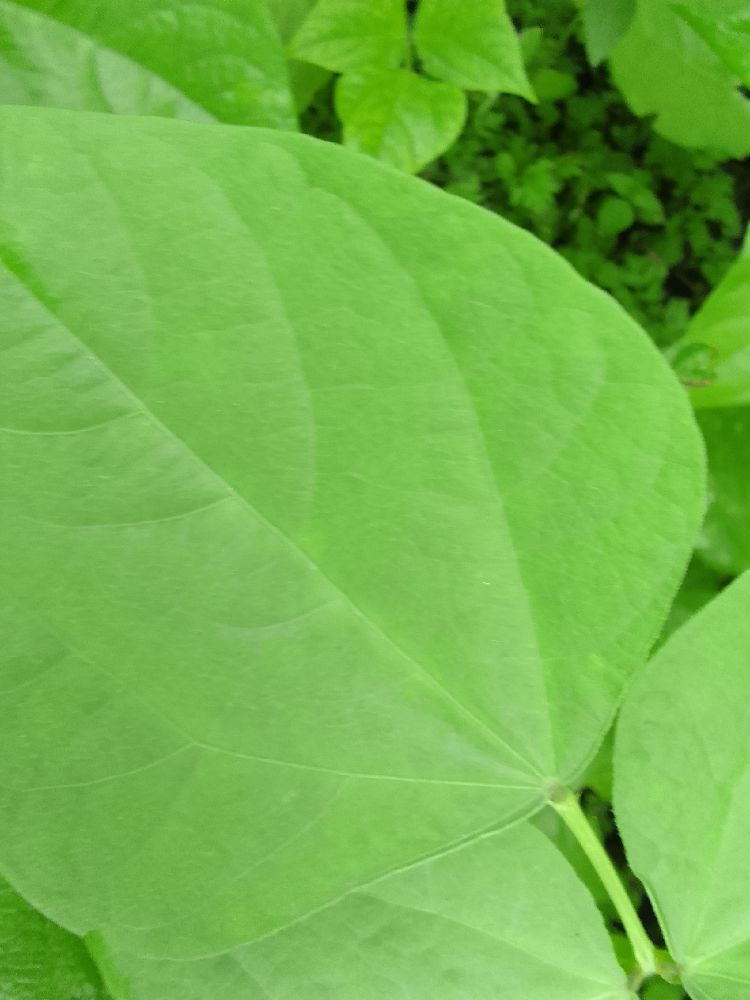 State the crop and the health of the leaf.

common bean, healthy
